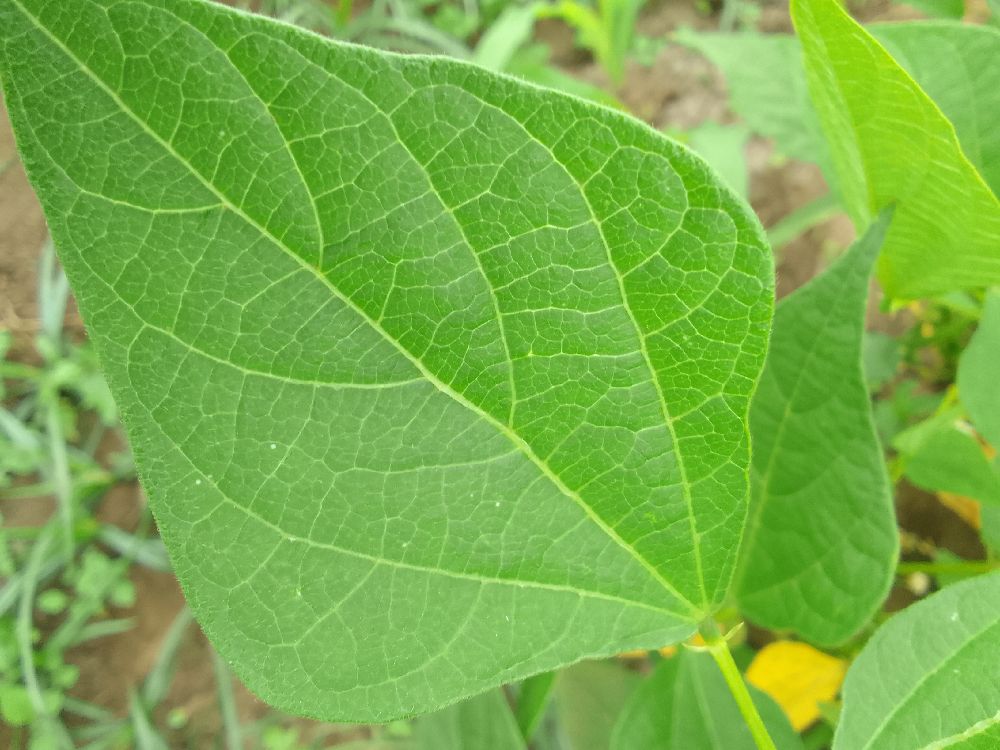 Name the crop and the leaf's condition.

common bean, healthy
